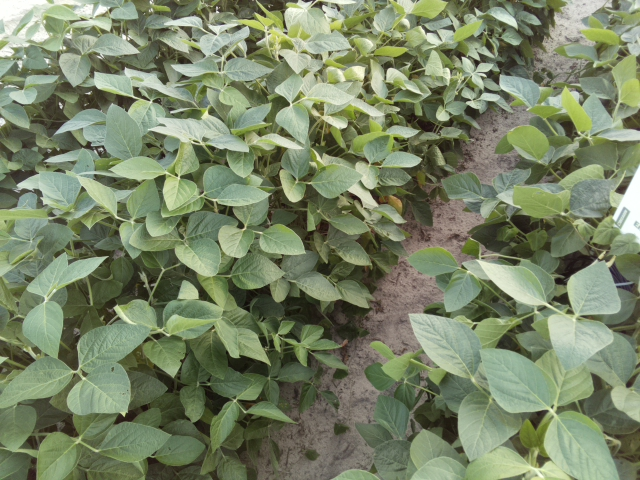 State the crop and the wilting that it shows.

soybean, leaves with no wilting
